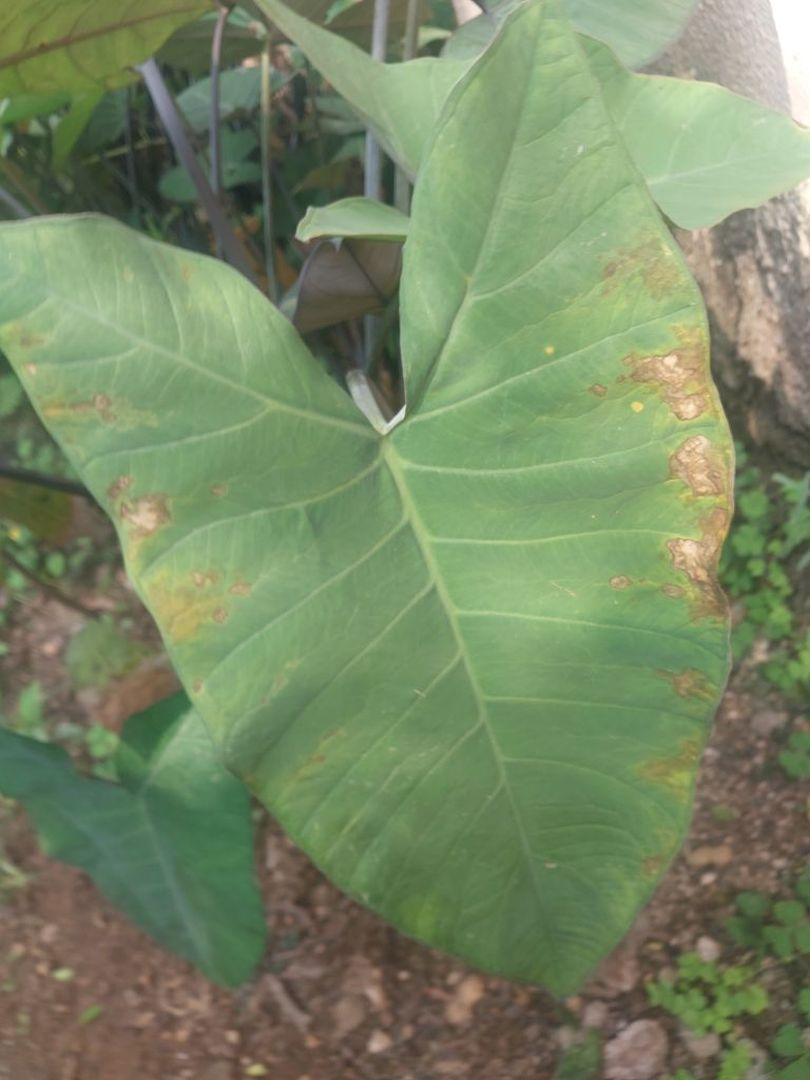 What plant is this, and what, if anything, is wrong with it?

taro, leaf blight
